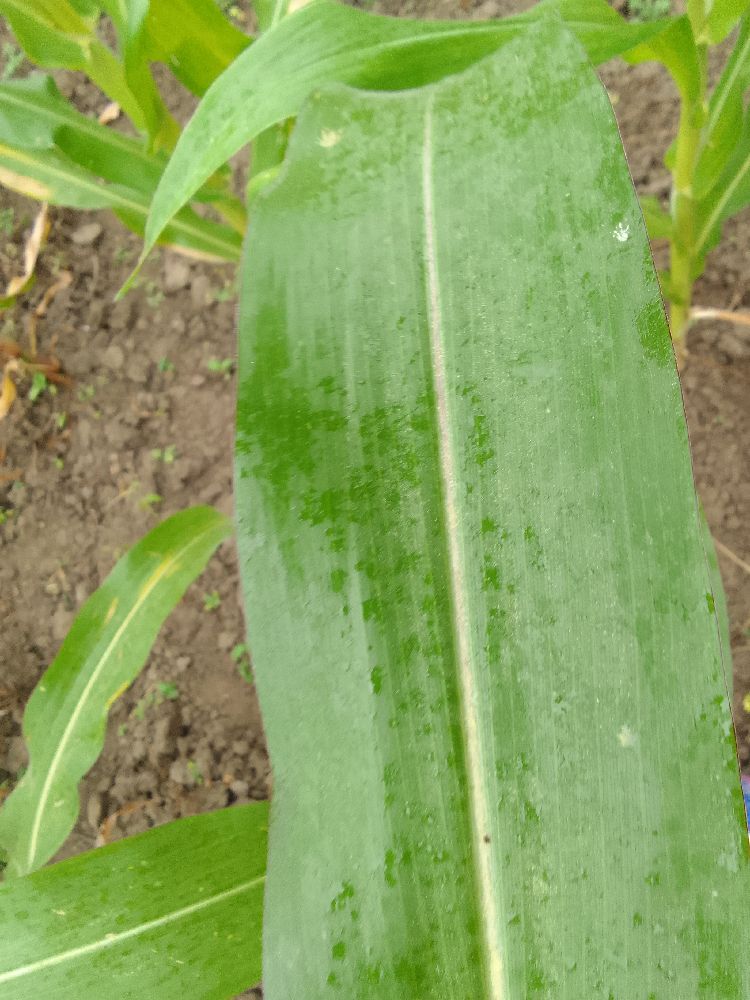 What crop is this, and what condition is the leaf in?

maize, healthy
